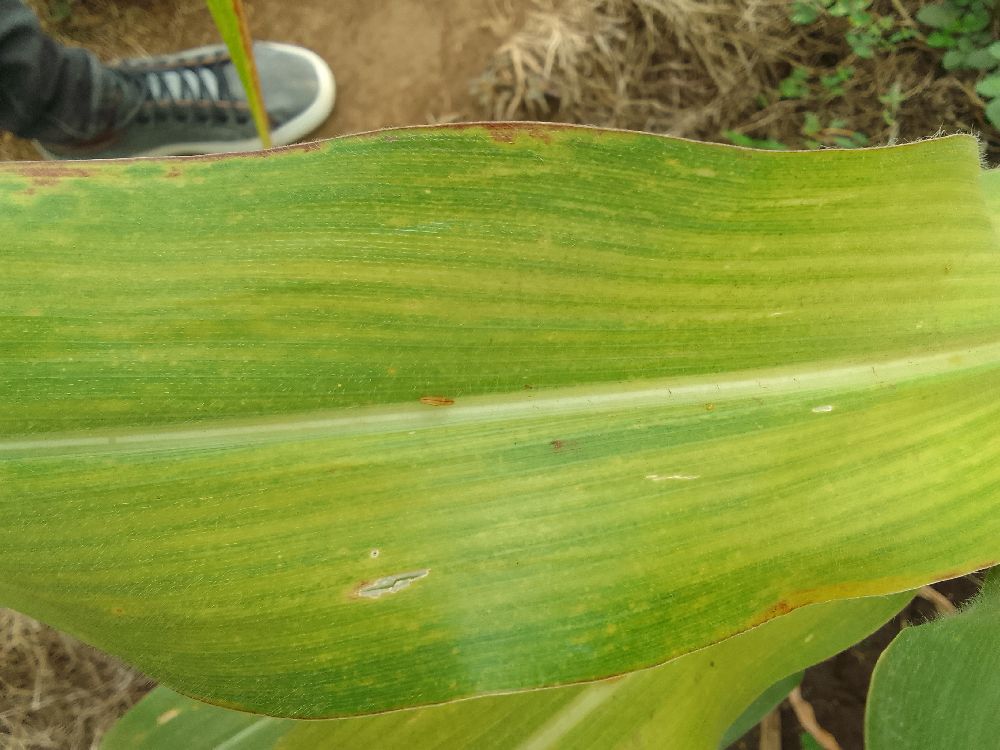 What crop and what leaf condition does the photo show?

maize, maize lethal necrosis
